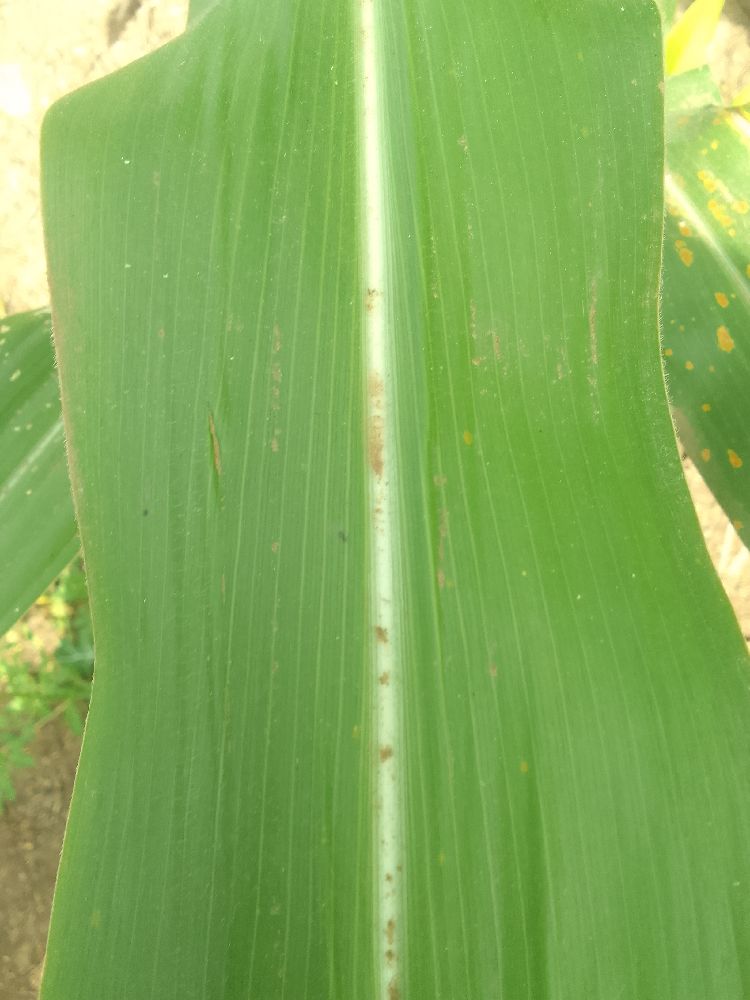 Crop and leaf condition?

maize, healthy
